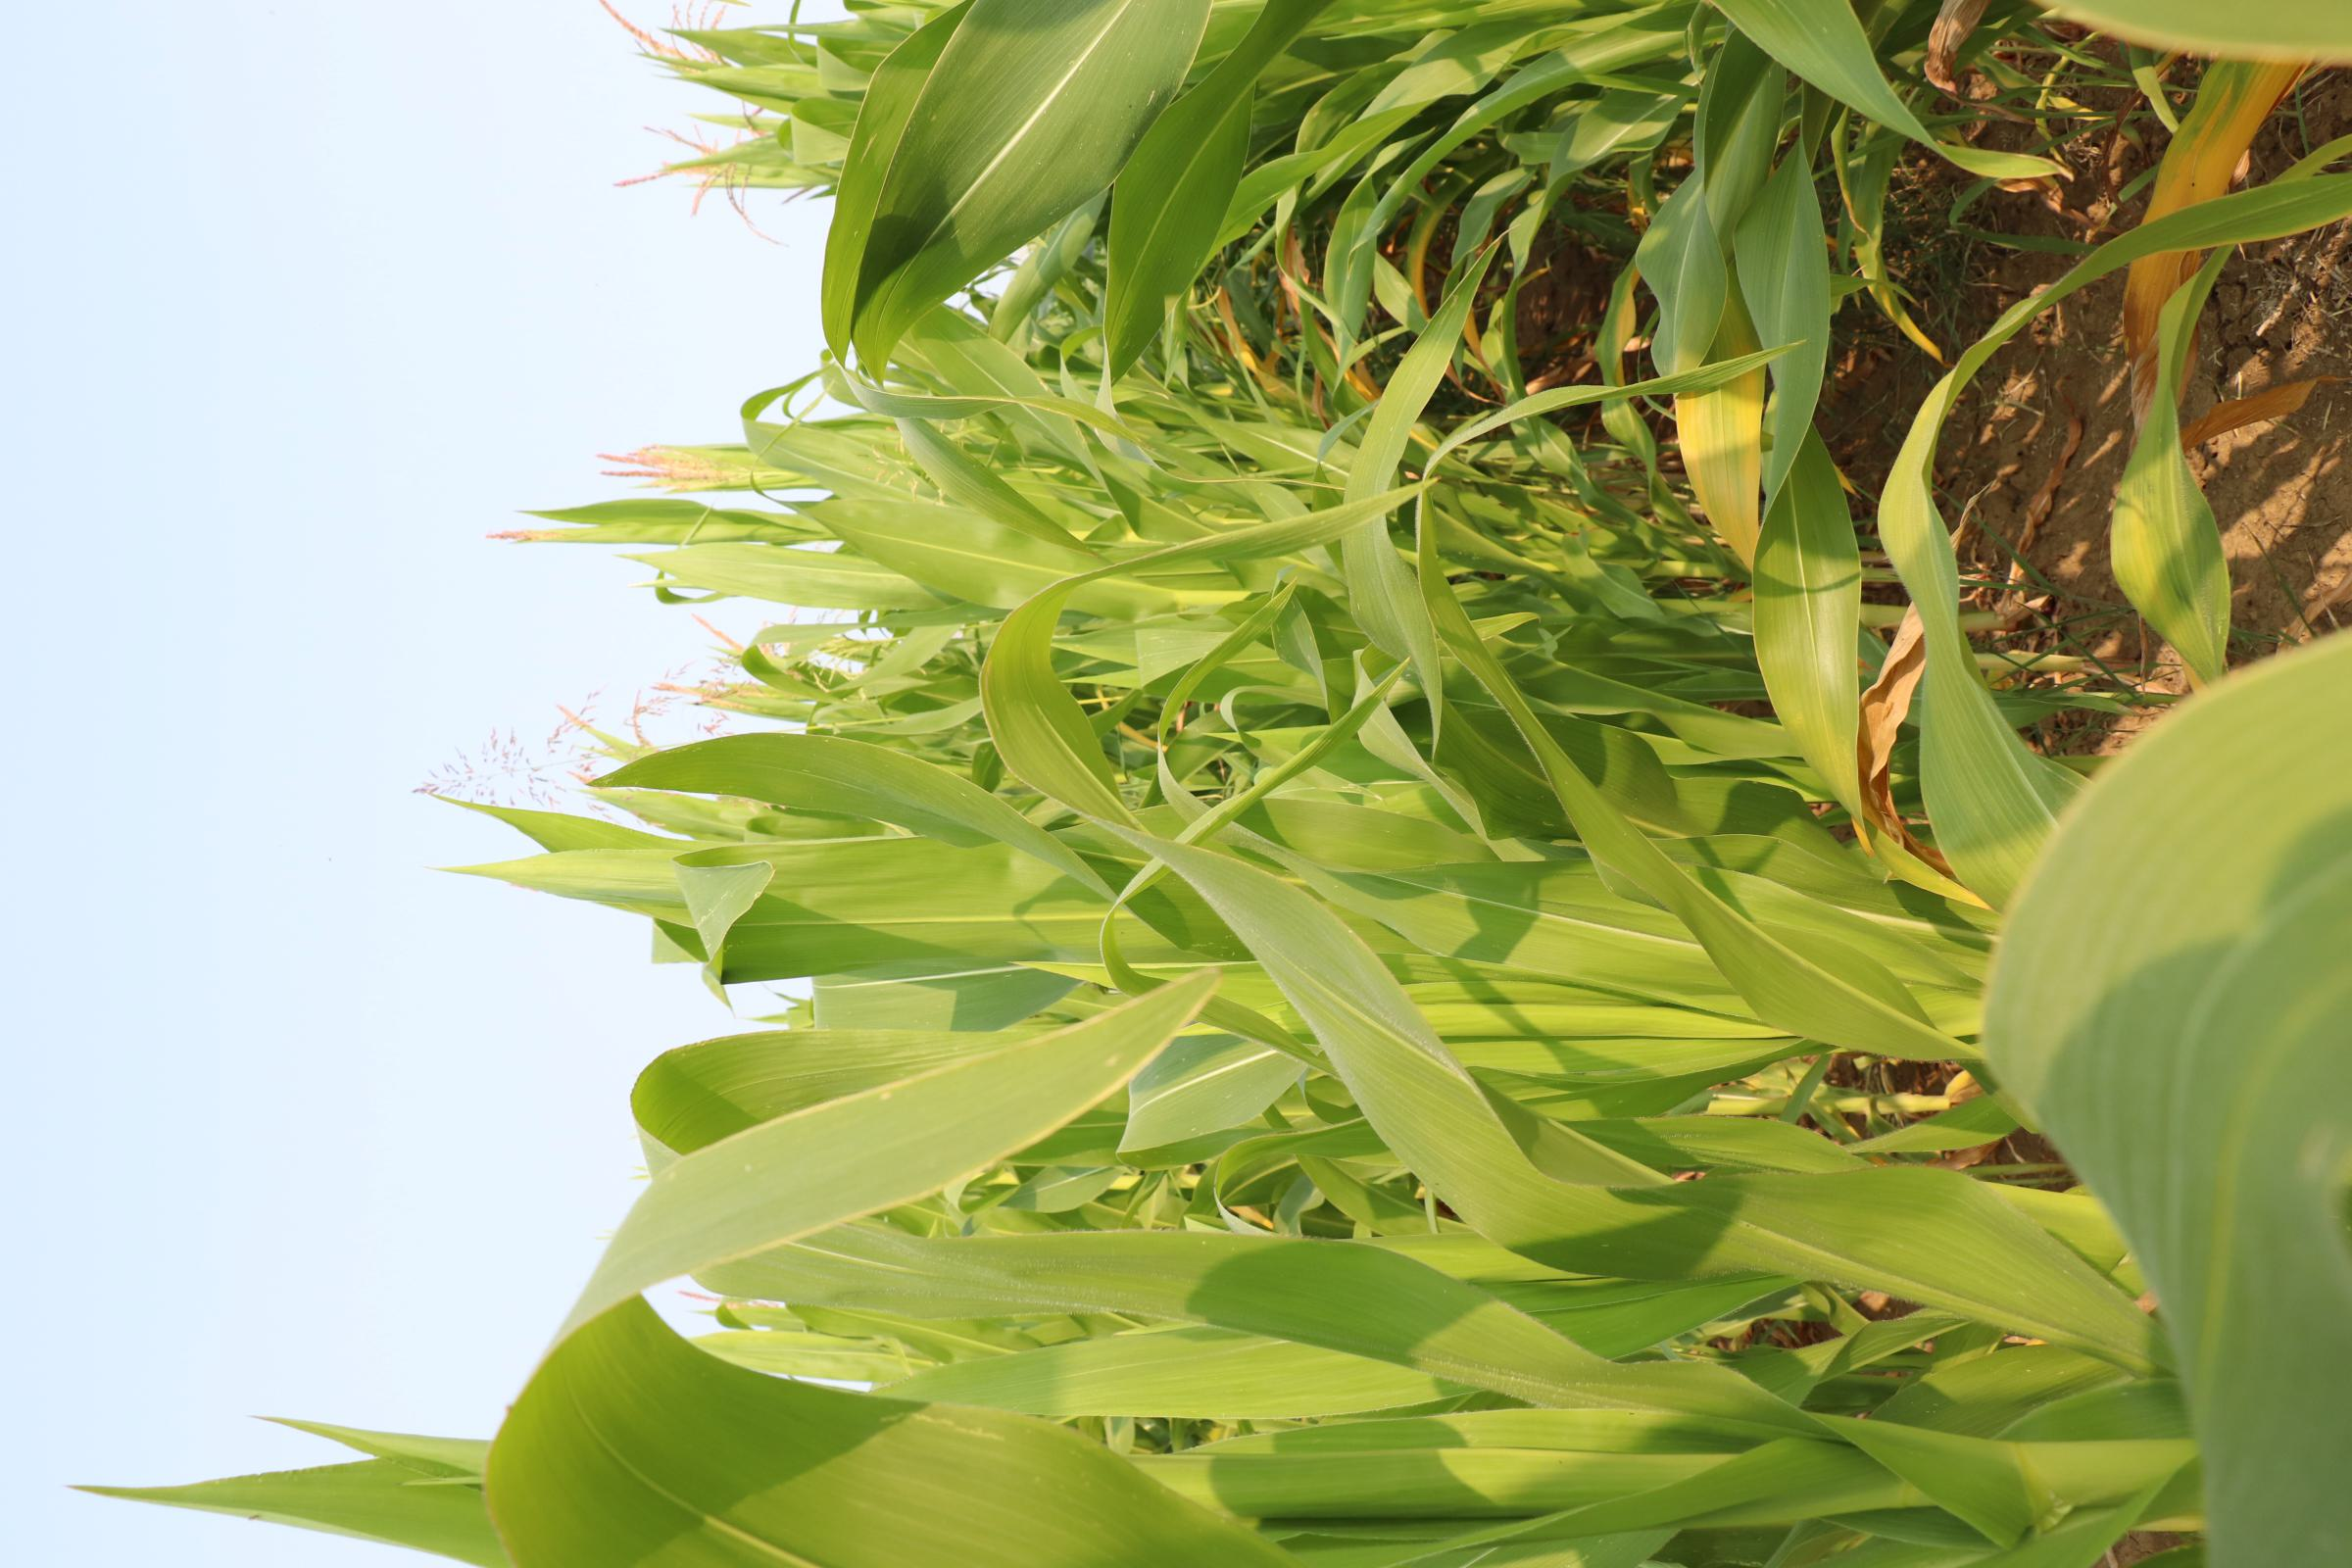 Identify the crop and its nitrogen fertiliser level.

maize, no added nitrogen
